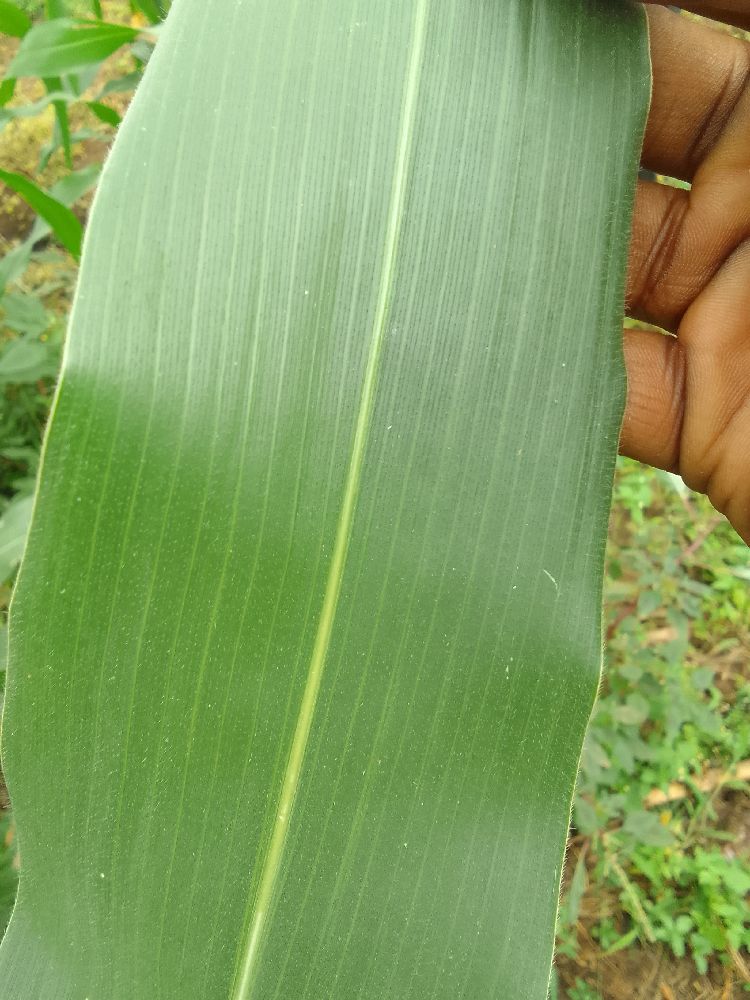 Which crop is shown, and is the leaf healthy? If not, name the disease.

maize, healthy
